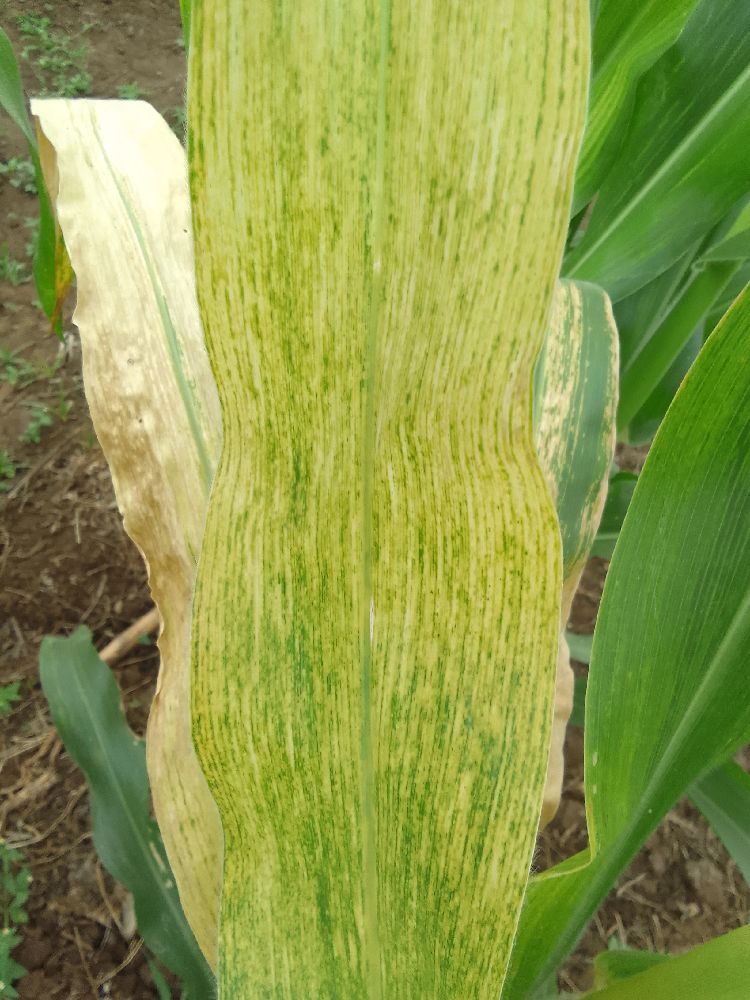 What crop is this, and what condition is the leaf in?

maize, maize lethal necrosis
